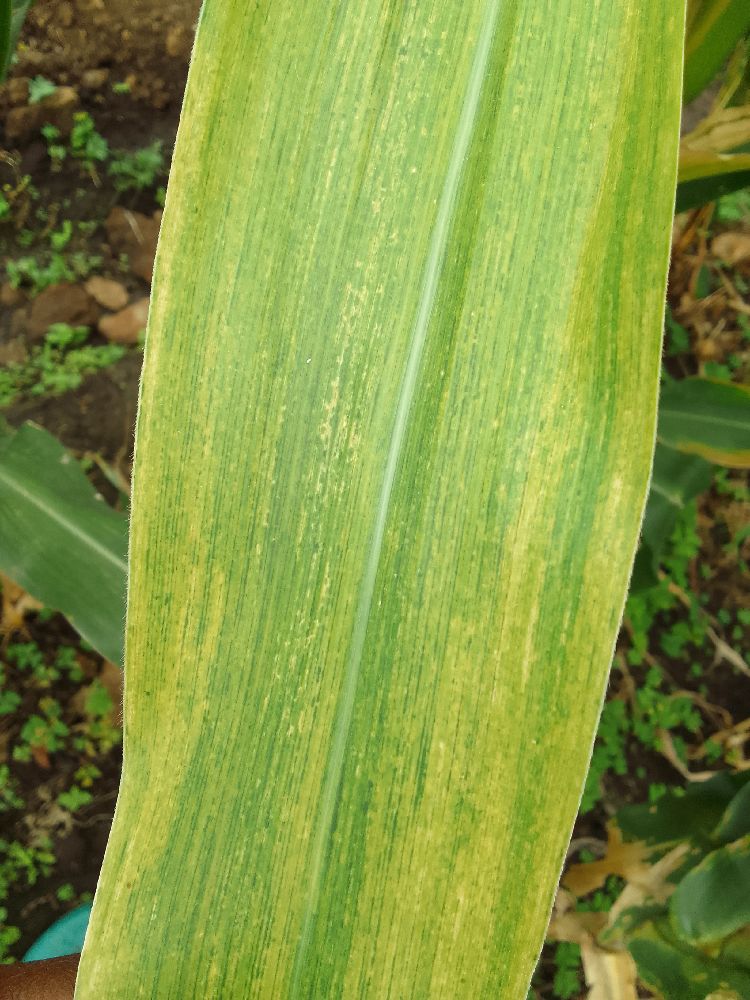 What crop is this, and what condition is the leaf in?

maize, maize lethal necrosis
